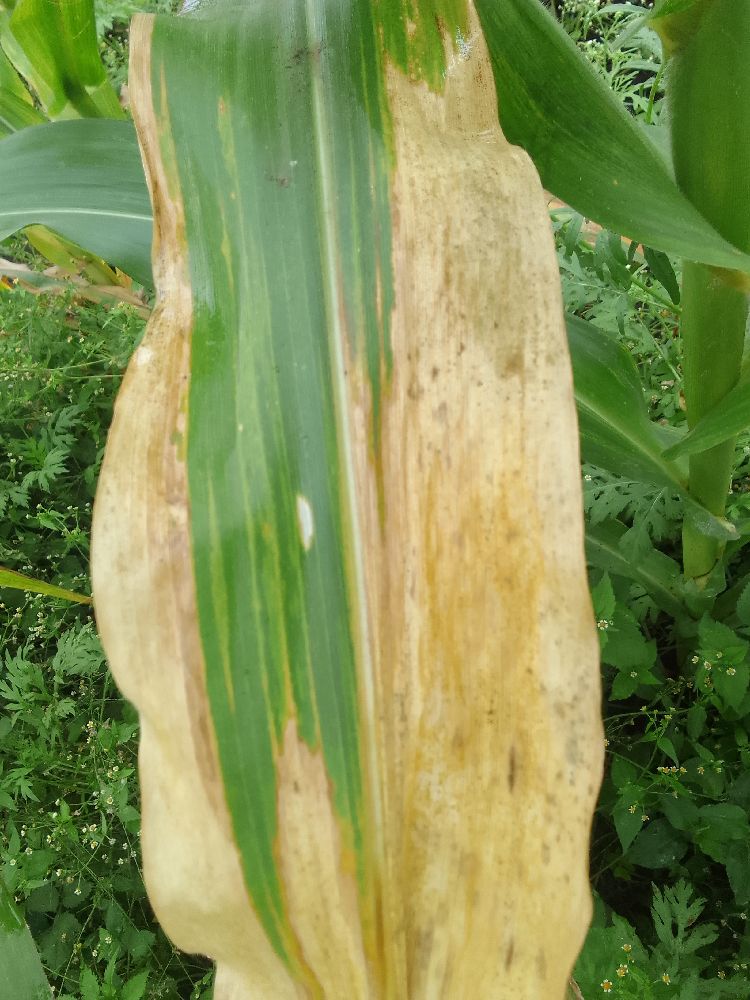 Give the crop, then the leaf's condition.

maize, maize lethal necrosis
